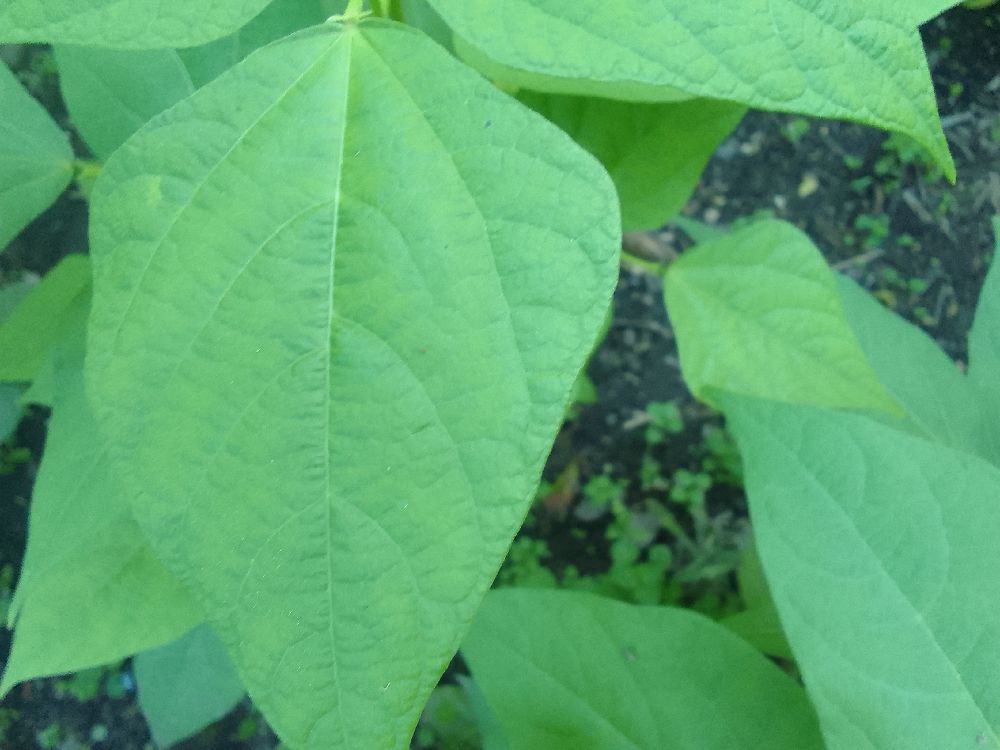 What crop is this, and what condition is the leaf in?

common bean, healthy
